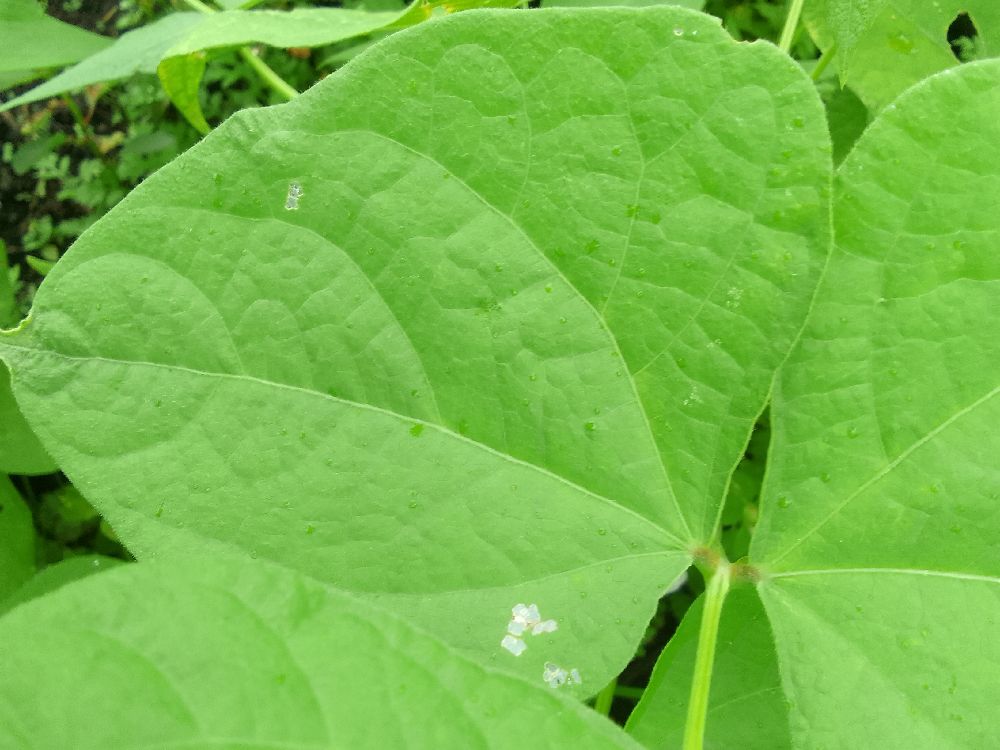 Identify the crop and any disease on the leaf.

common bean, healthy
